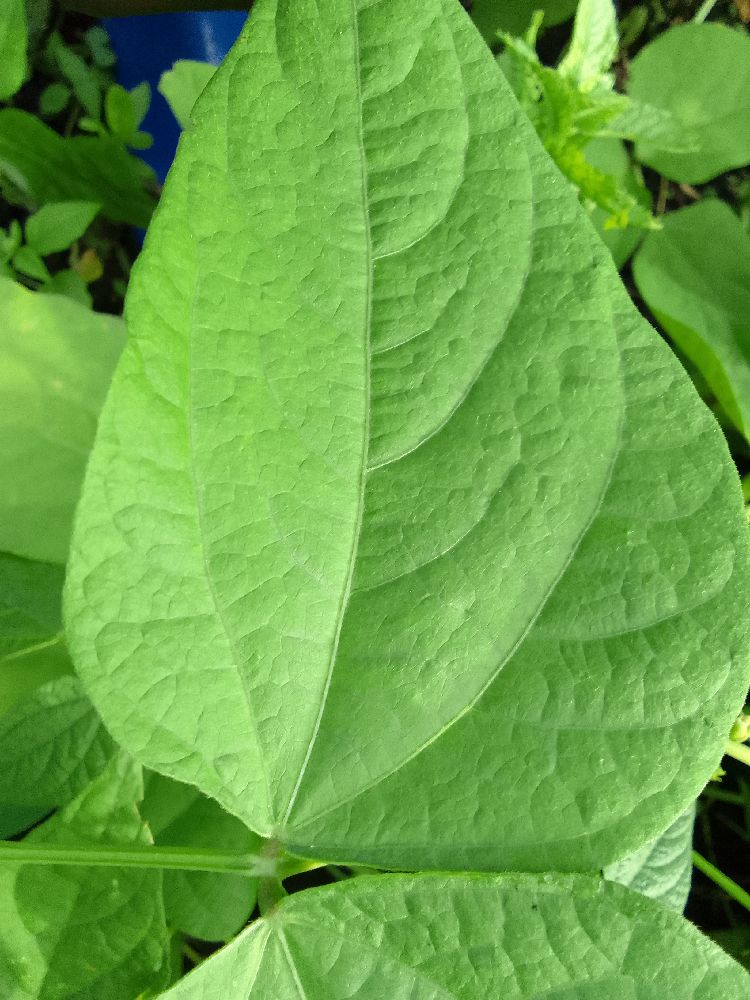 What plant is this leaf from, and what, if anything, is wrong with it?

common bean, healthy
